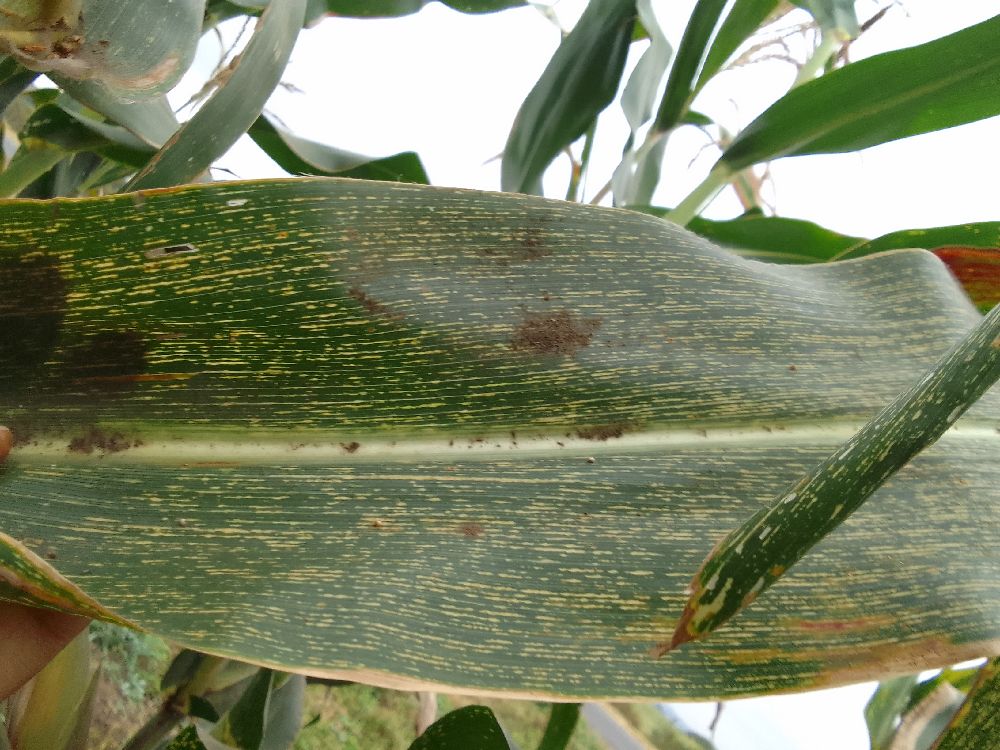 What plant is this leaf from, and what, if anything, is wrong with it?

maize, maize streak virus
